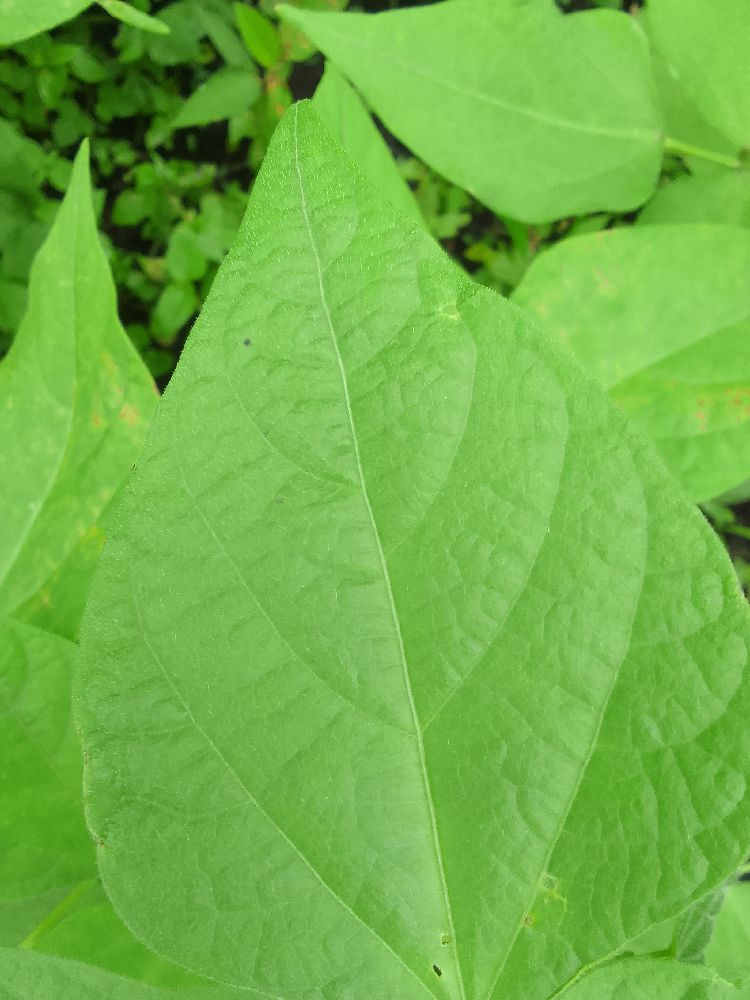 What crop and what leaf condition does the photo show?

common bean, healthy
